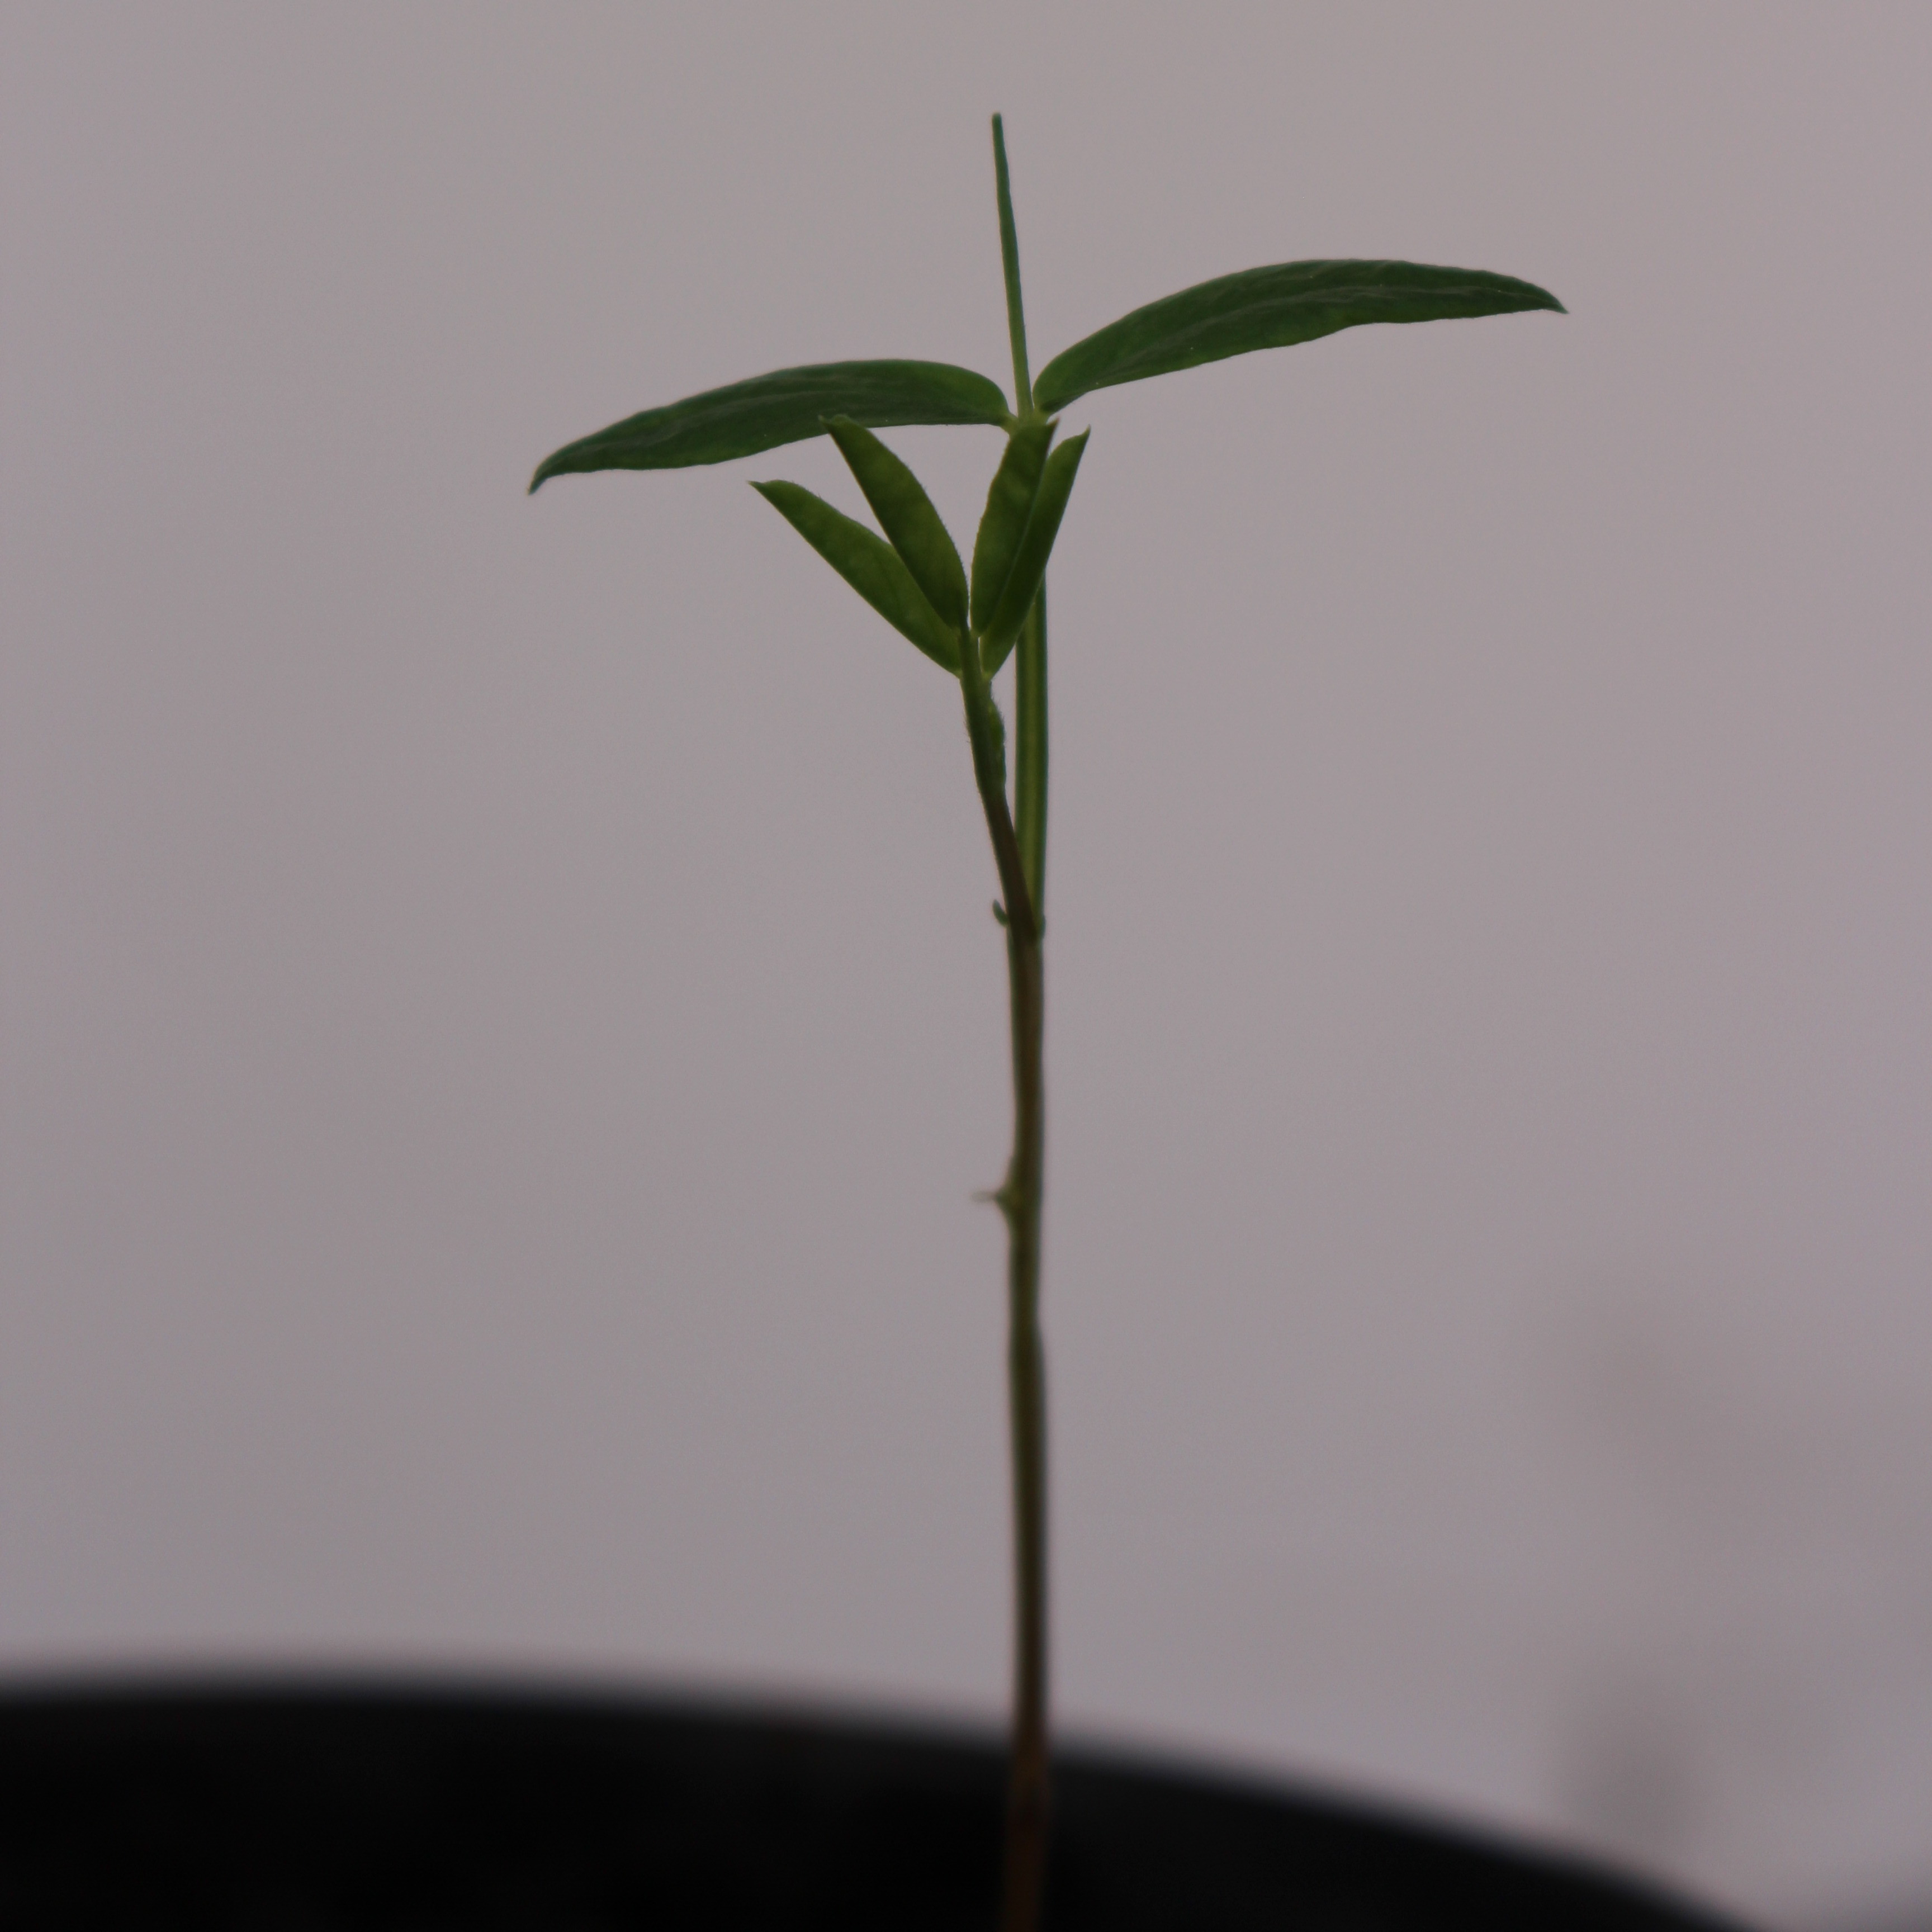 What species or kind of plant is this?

Vicia sativa
